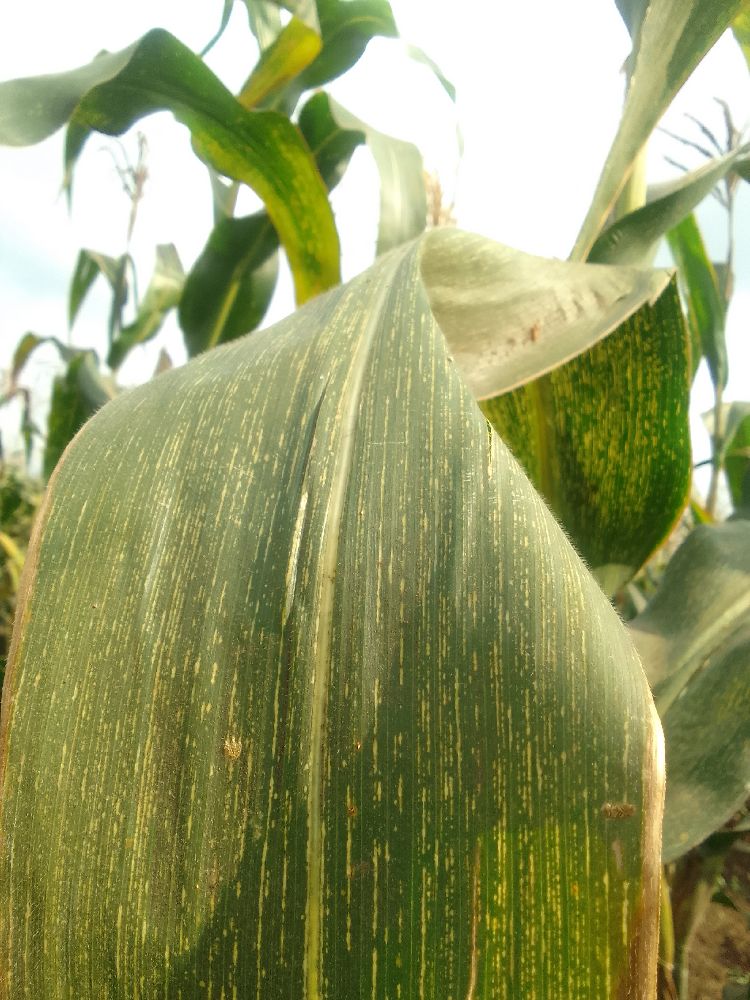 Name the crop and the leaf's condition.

maize, maize streak virus
